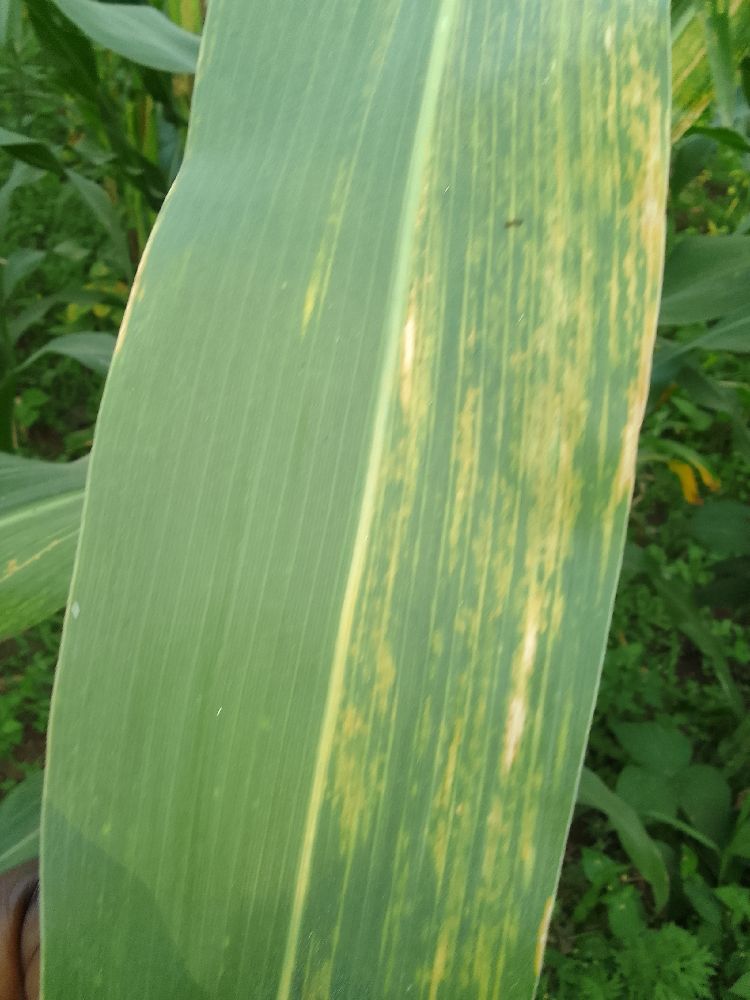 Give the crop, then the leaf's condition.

maize, maize lethal necrosis
